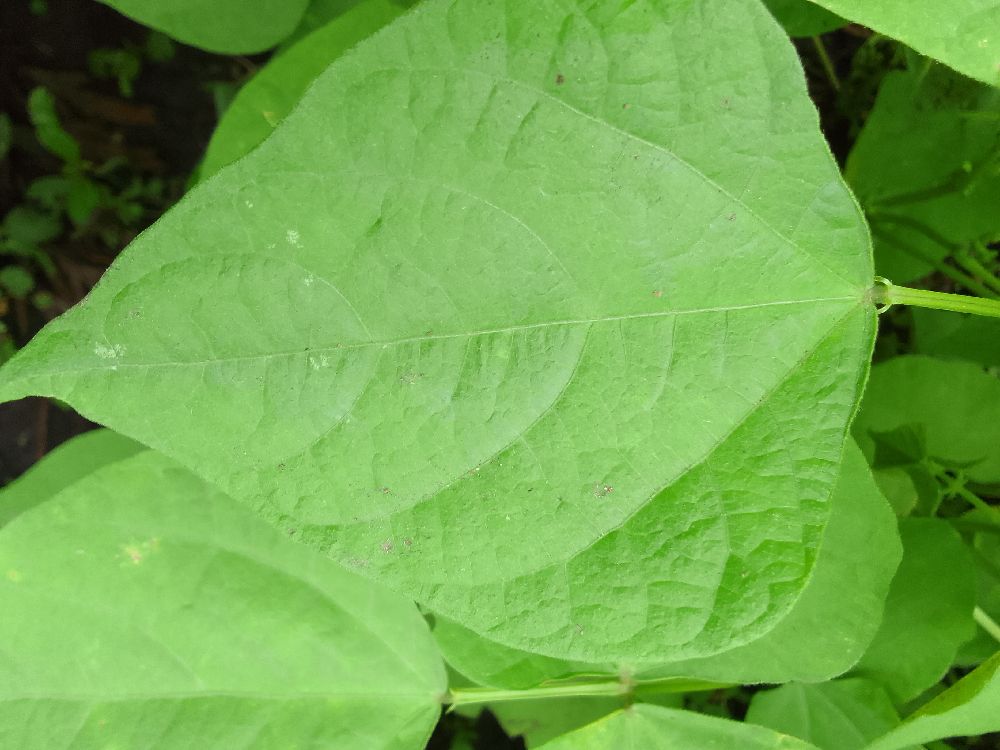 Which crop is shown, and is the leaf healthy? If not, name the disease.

common bean, healthy
